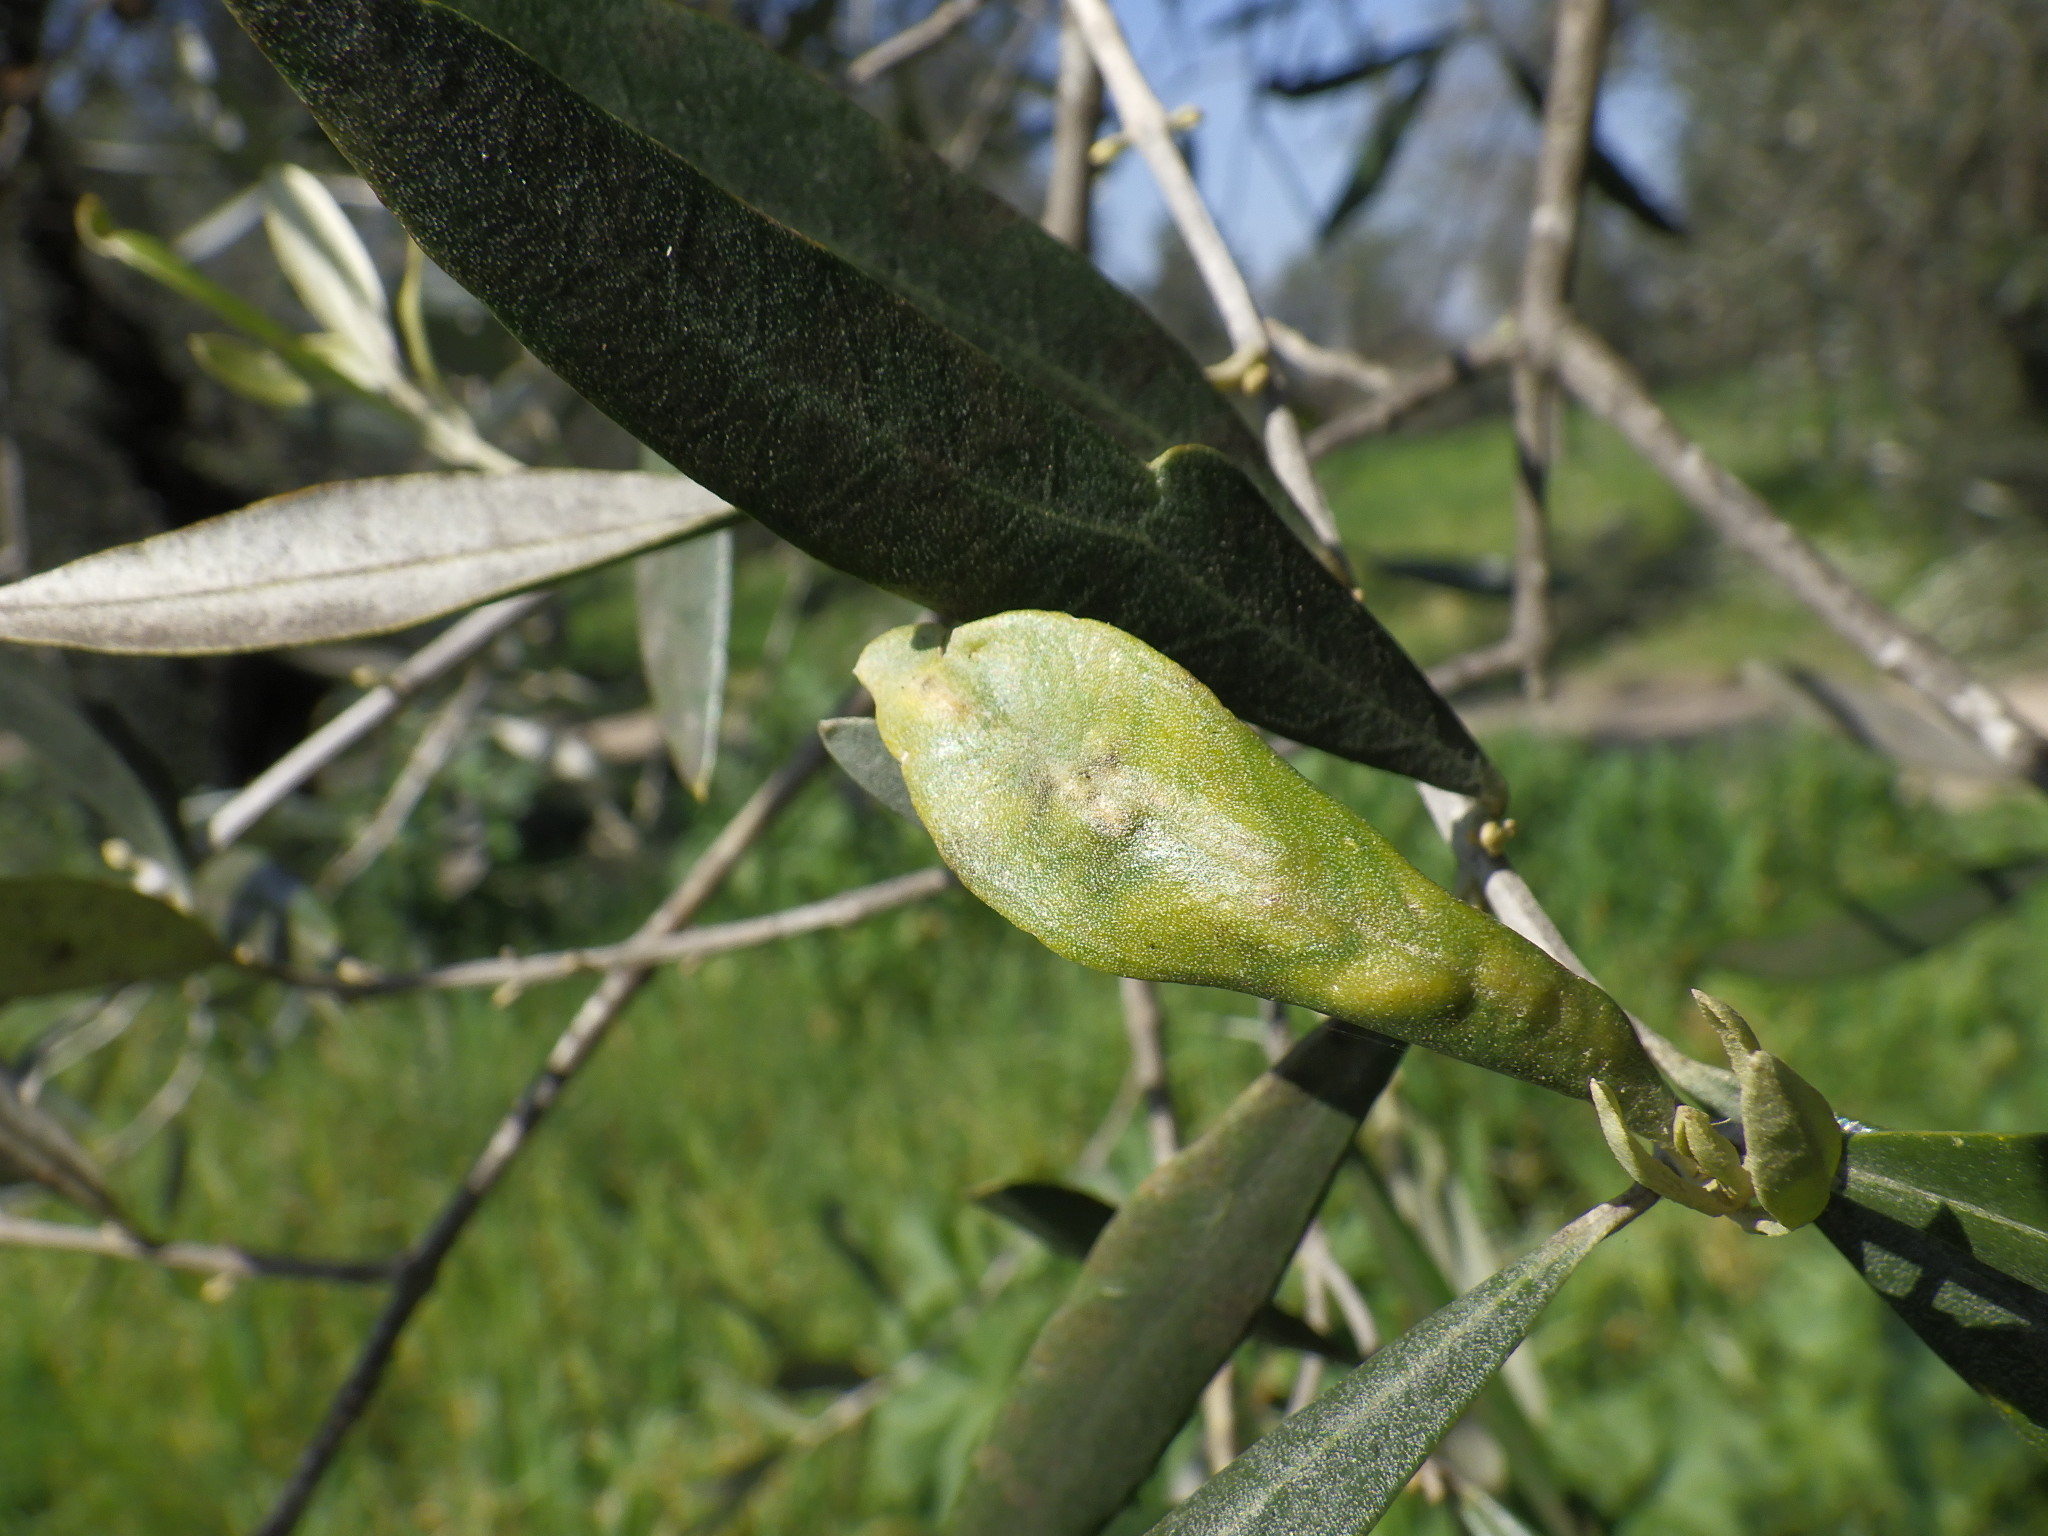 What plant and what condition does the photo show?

olive, dasineura oleae
